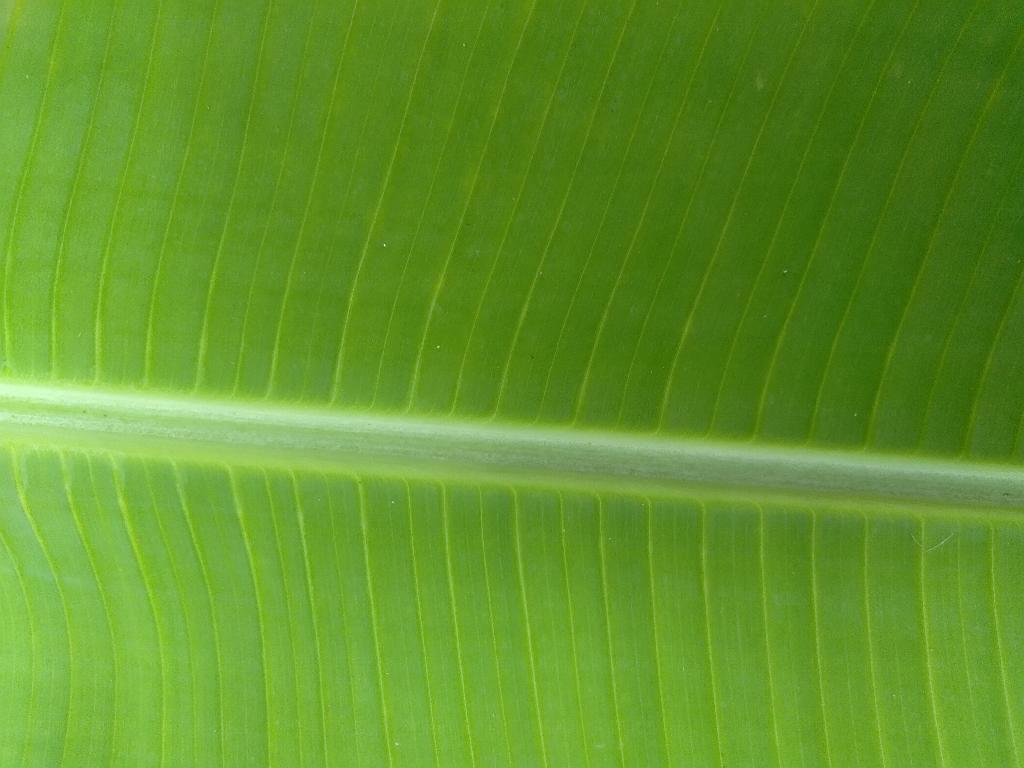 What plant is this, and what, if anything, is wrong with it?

banana, healthy
